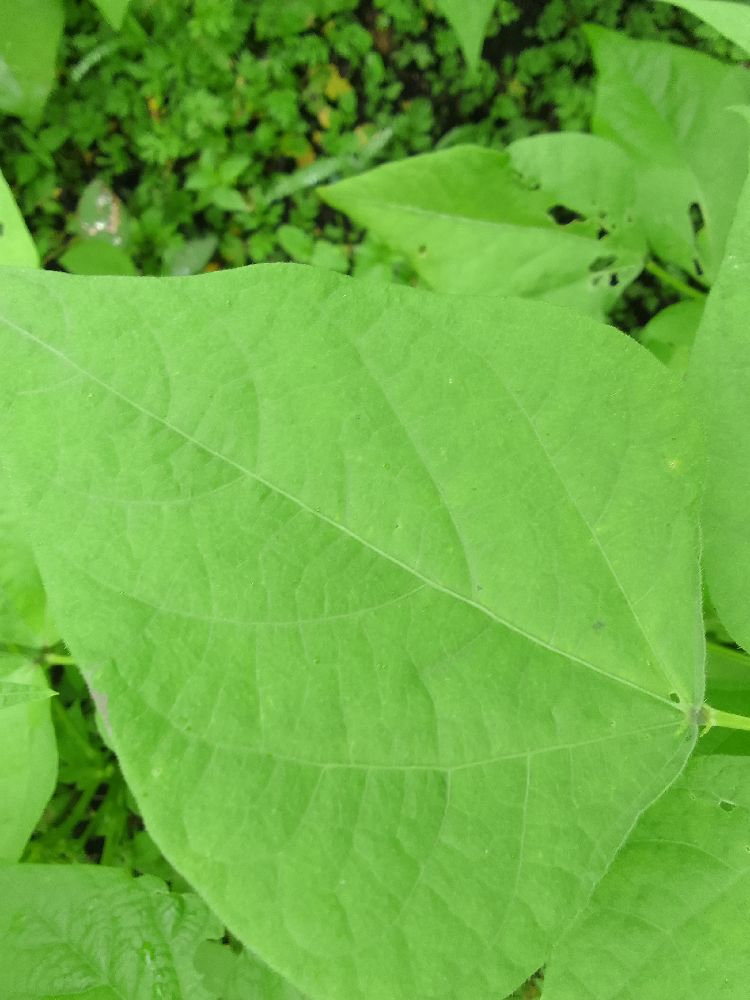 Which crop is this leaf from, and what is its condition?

common bean, healthy
